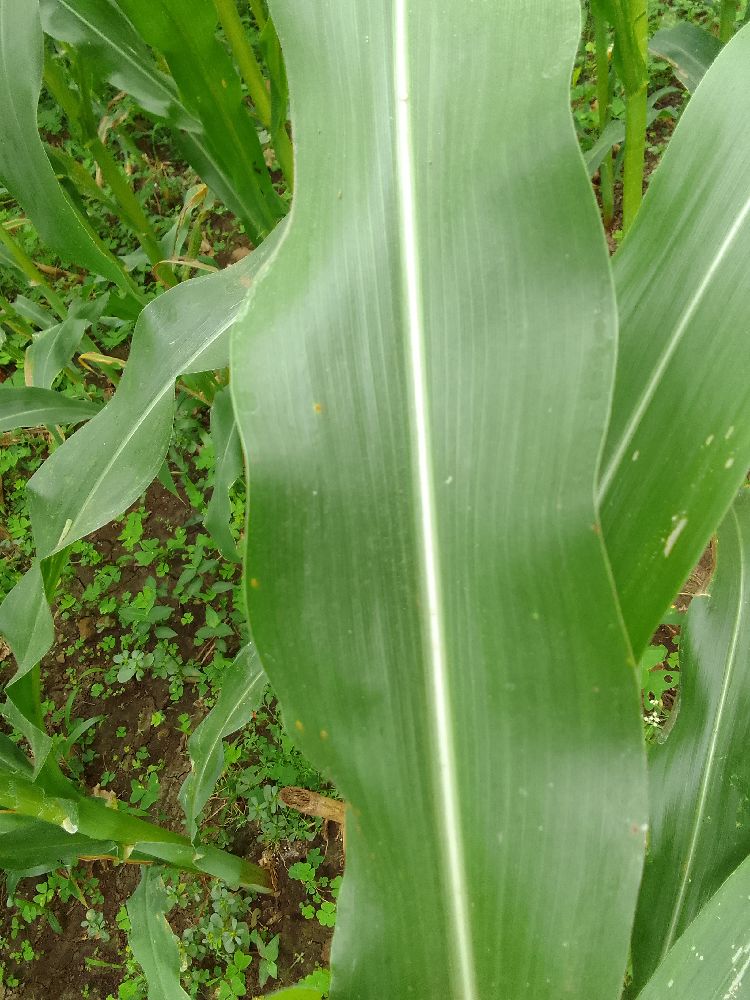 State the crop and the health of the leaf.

maize, healthy
